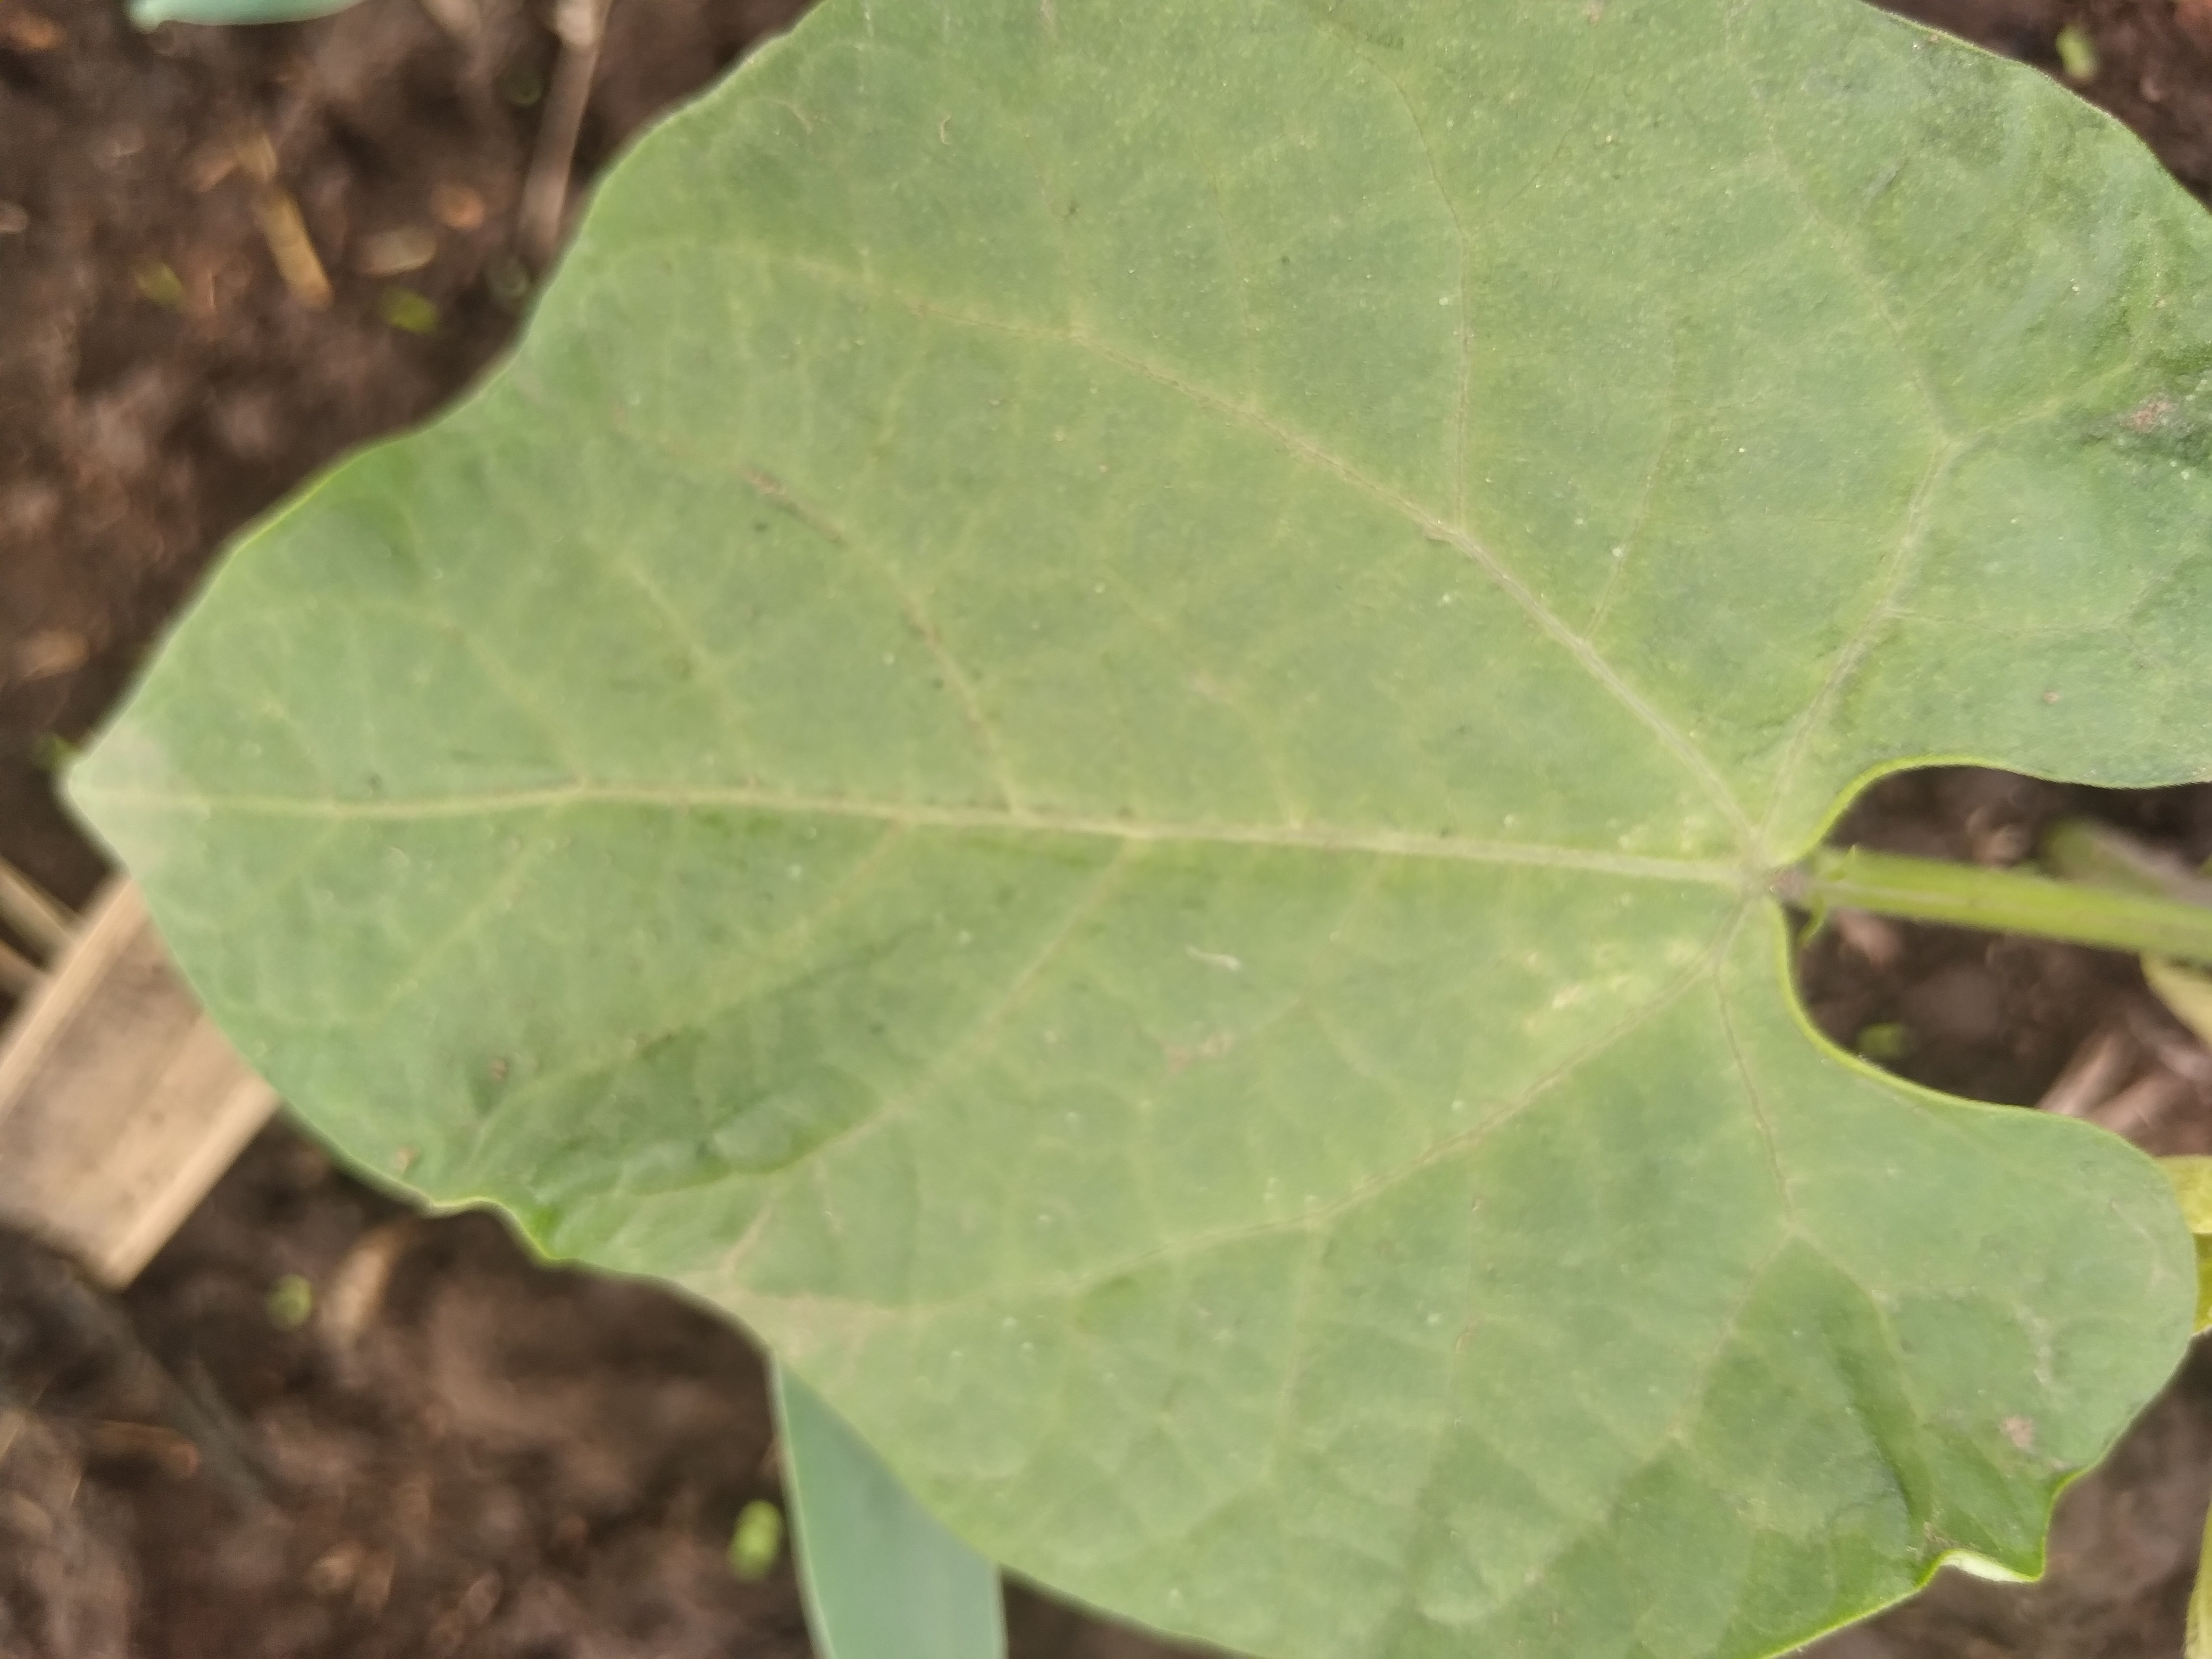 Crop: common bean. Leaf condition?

healthy
